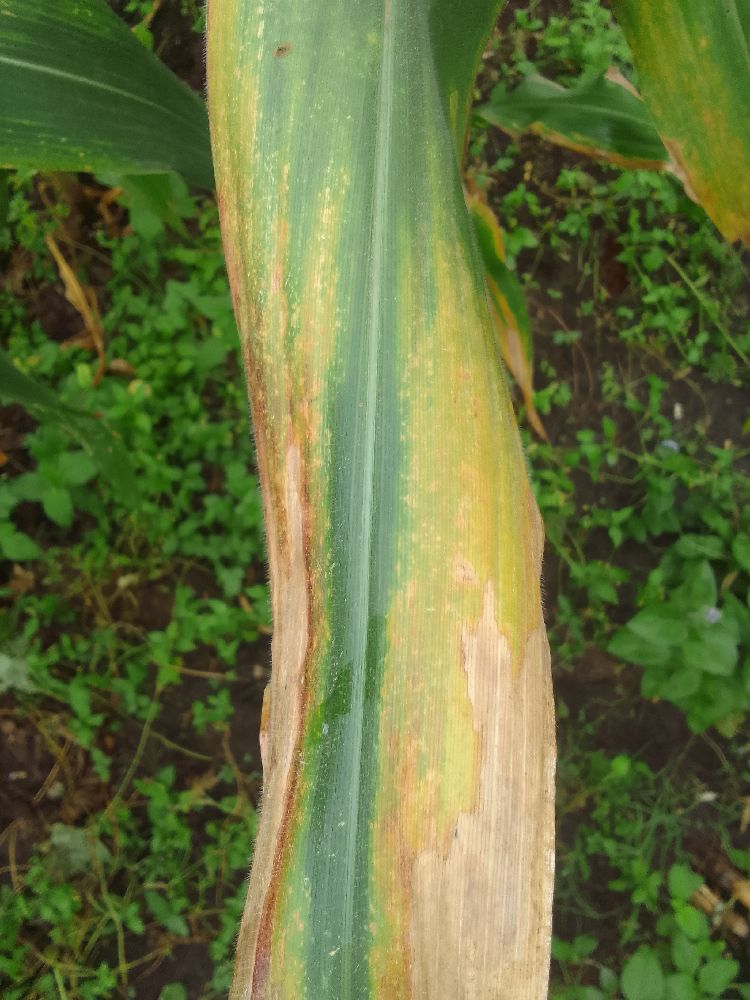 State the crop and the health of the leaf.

maize, maize lethal necrosis
